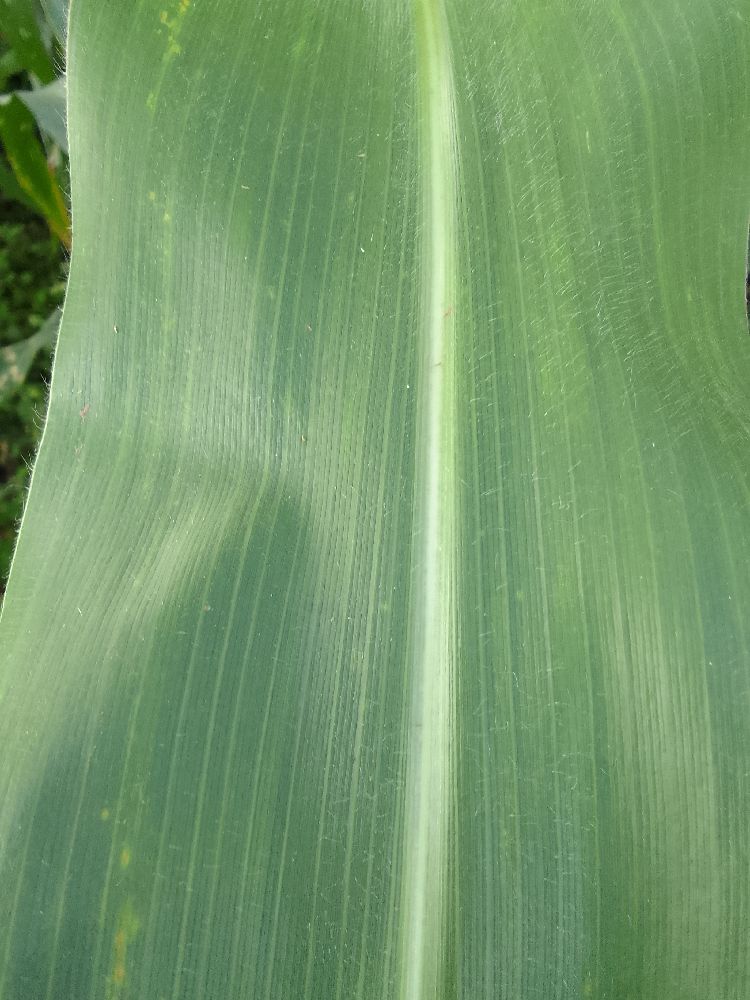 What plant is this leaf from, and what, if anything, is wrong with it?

maize, healthy
